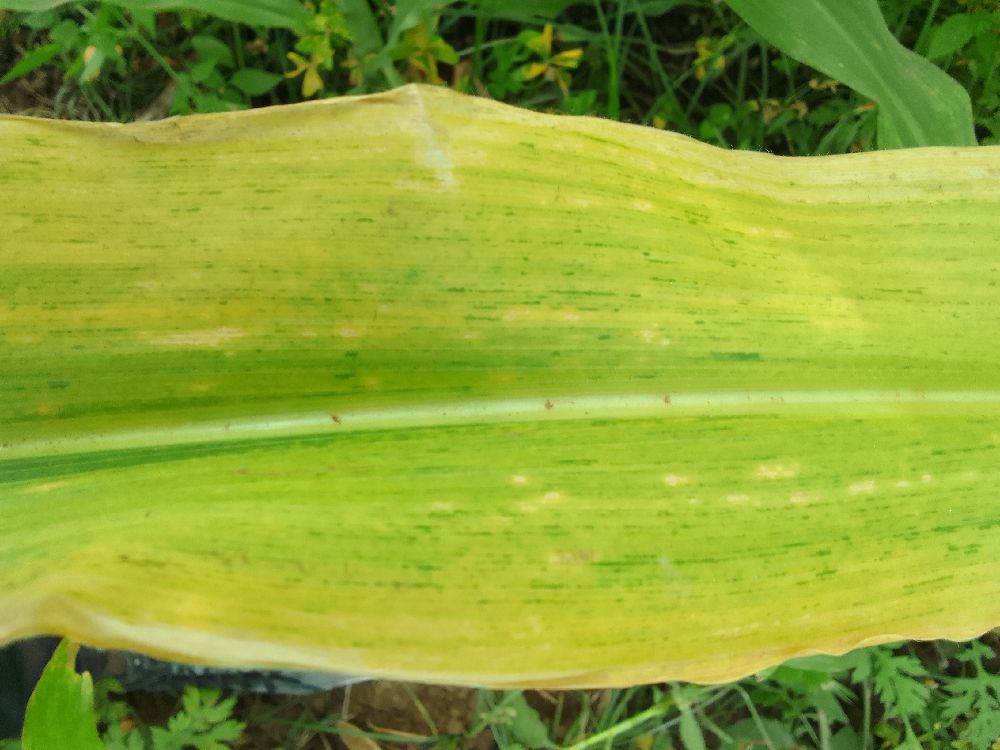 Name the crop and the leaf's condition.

maize, maize lethal necrosis
